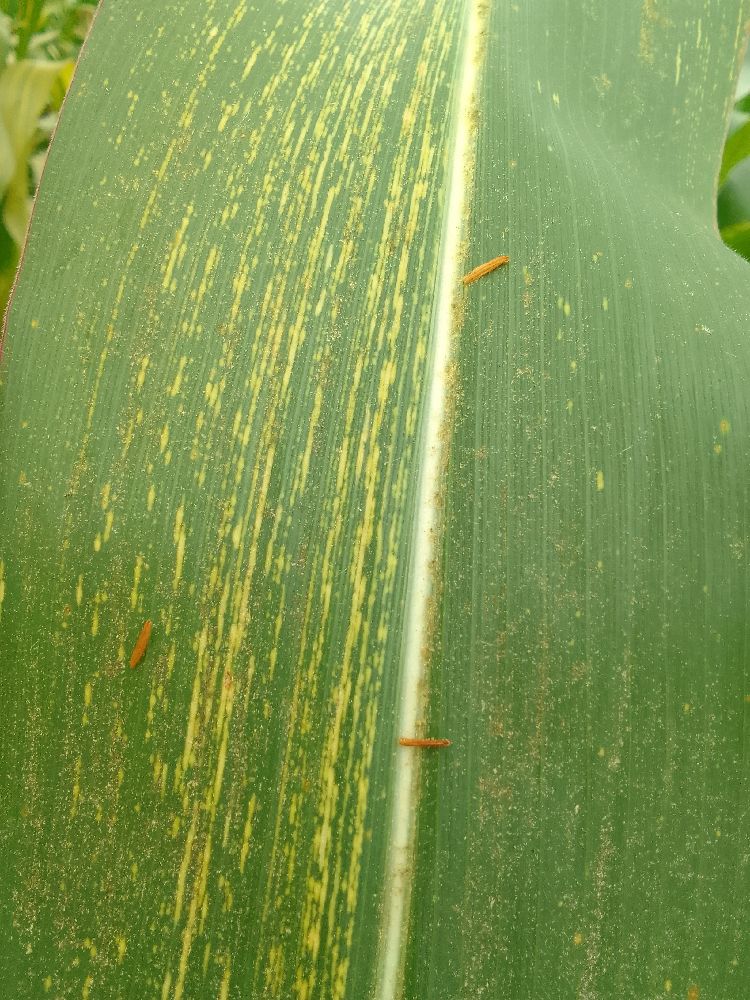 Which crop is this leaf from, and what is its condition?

maize, maize streak virus
